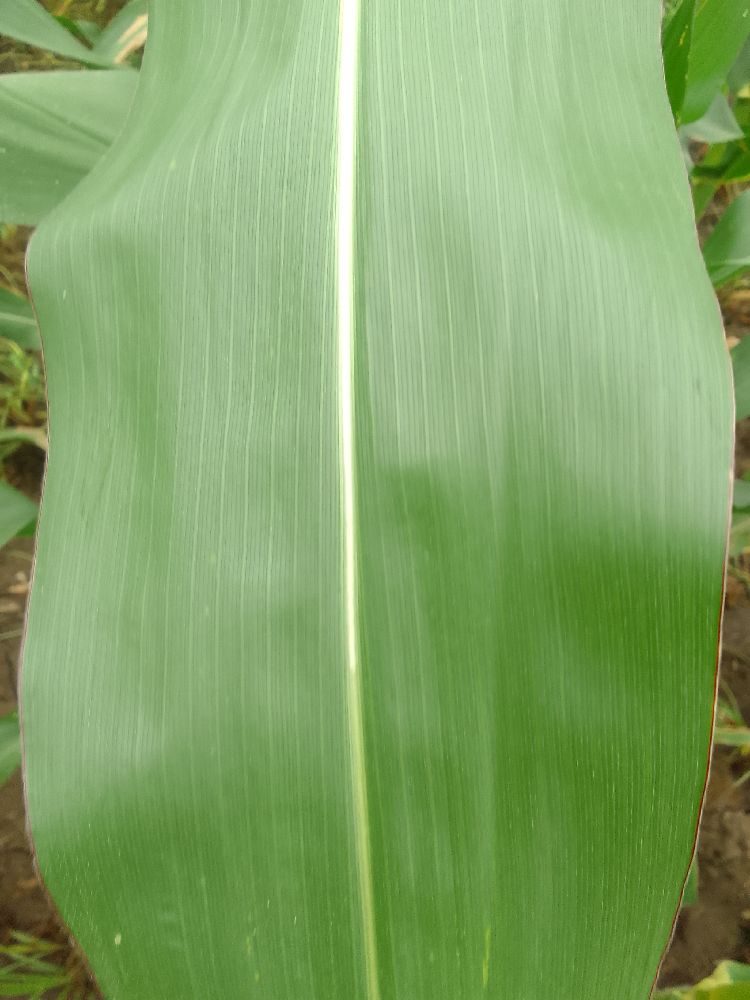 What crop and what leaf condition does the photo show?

maize, healthy
